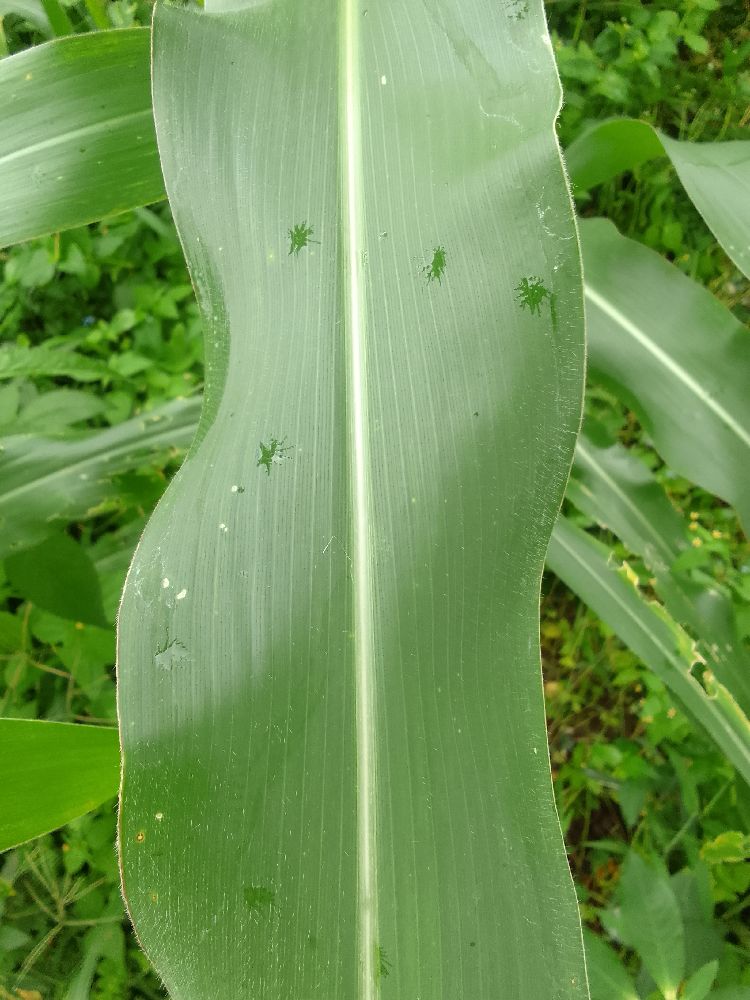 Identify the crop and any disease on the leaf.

maize, healthy
